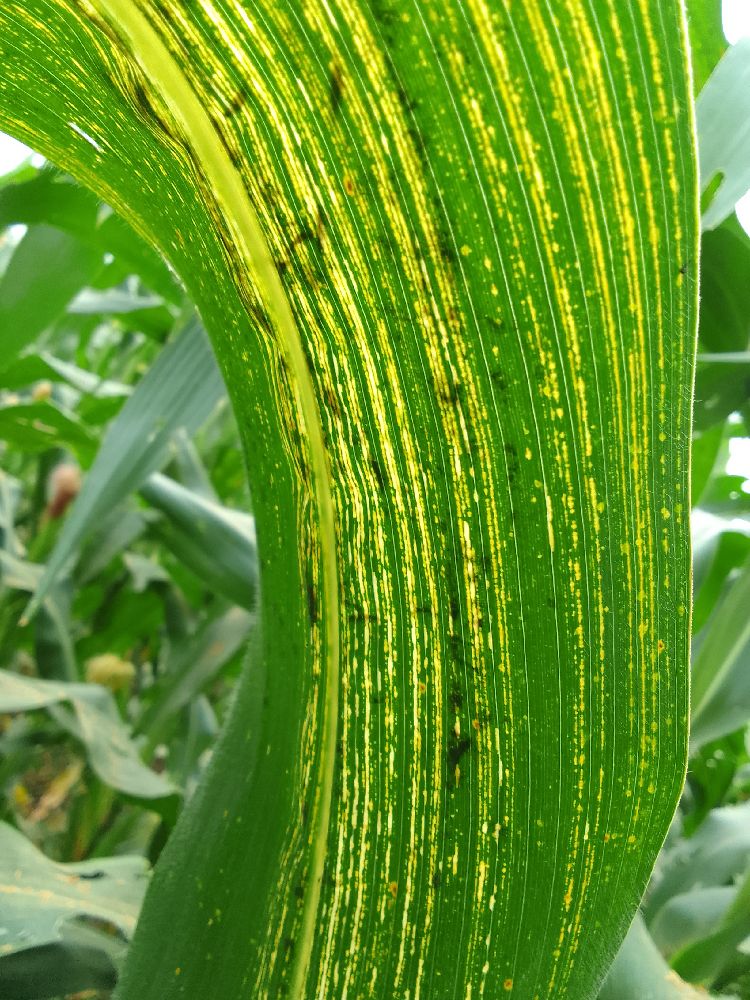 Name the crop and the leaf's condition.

maize, maize streak virus
